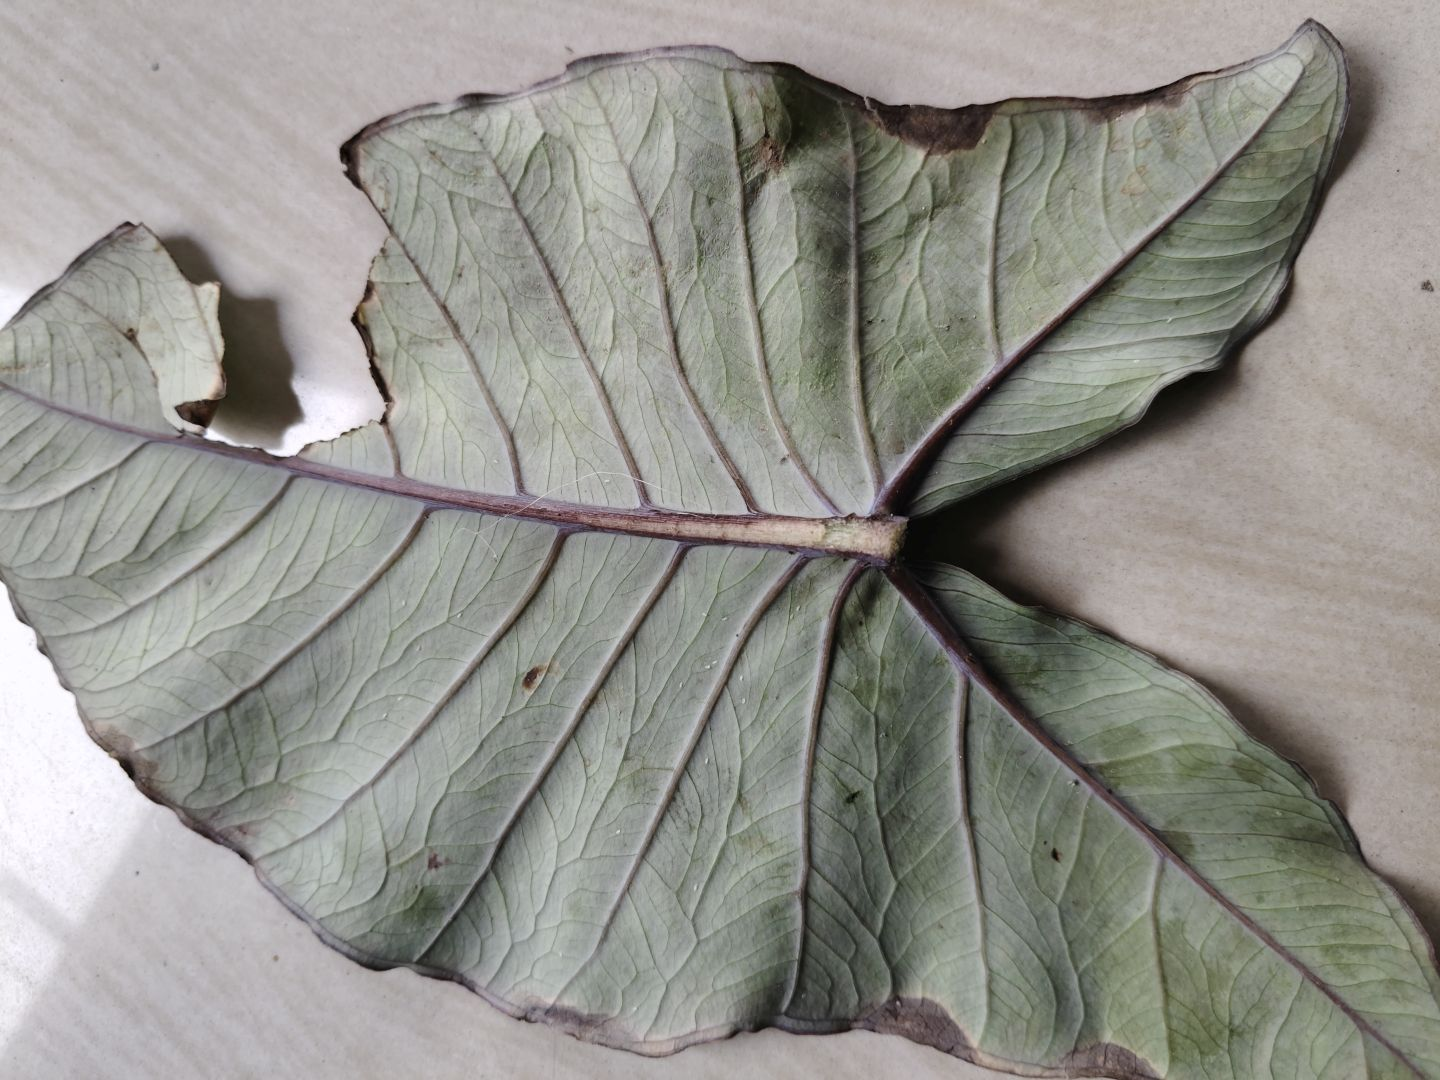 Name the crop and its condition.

taro, leaf blight
